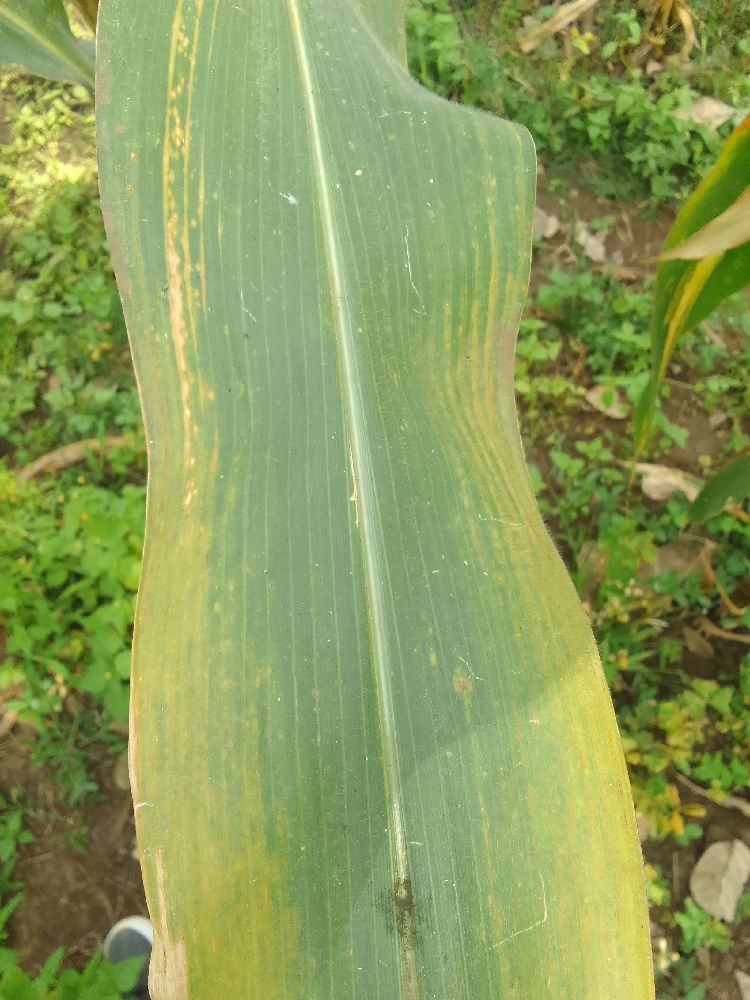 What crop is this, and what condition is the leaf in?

maize, maize lethal necrosis
